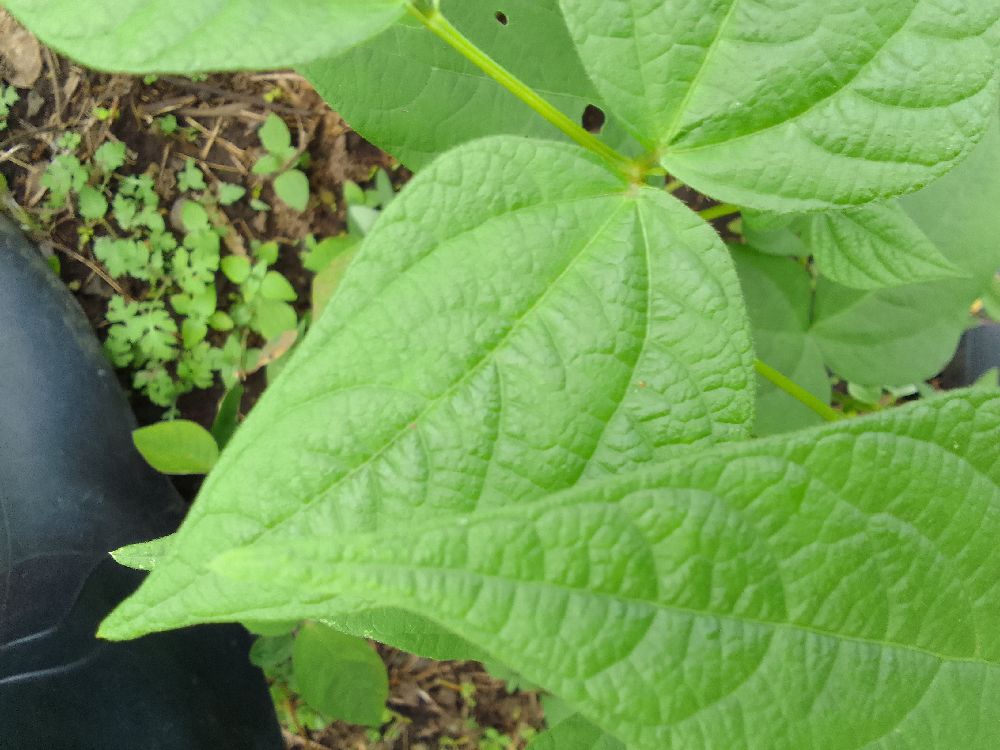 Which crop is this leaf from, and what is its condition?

common bean, healthy
